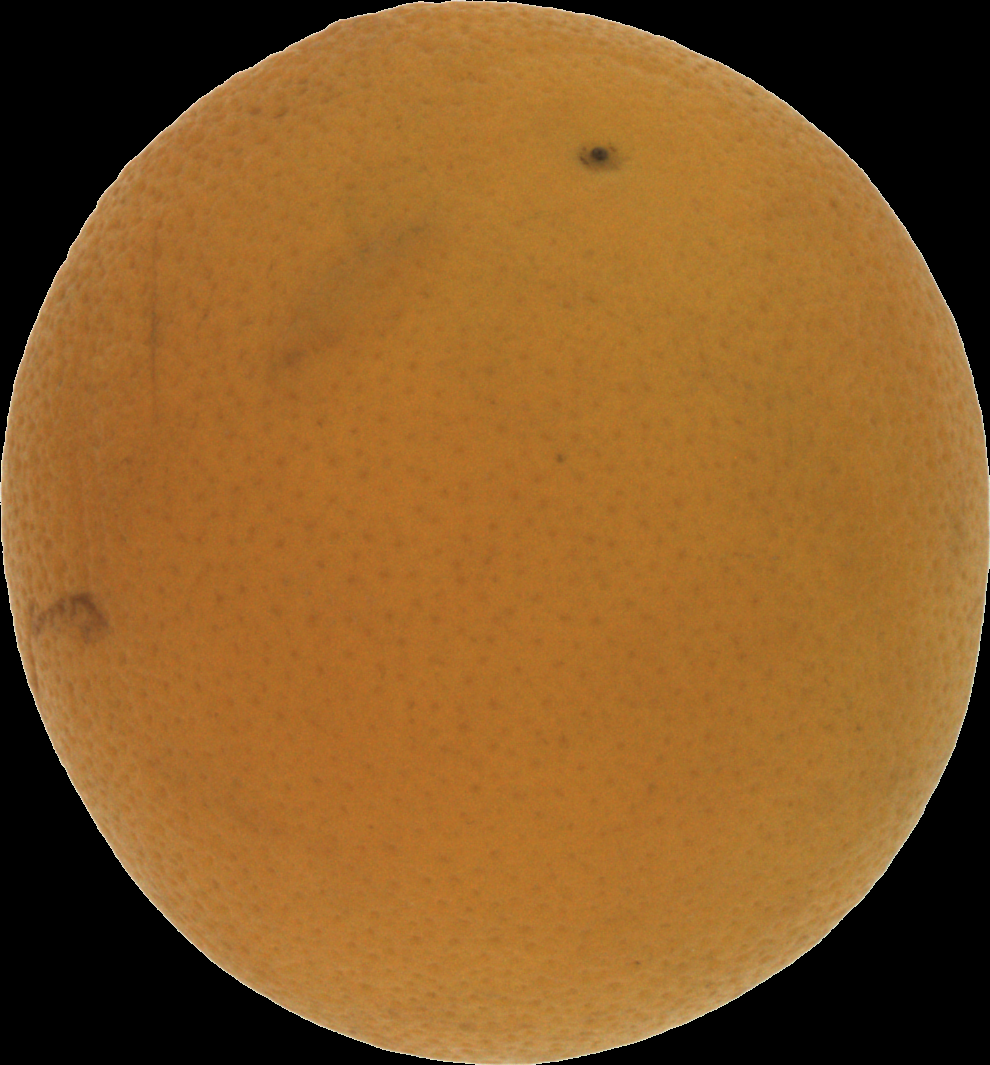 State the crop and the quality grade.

orange, bad
